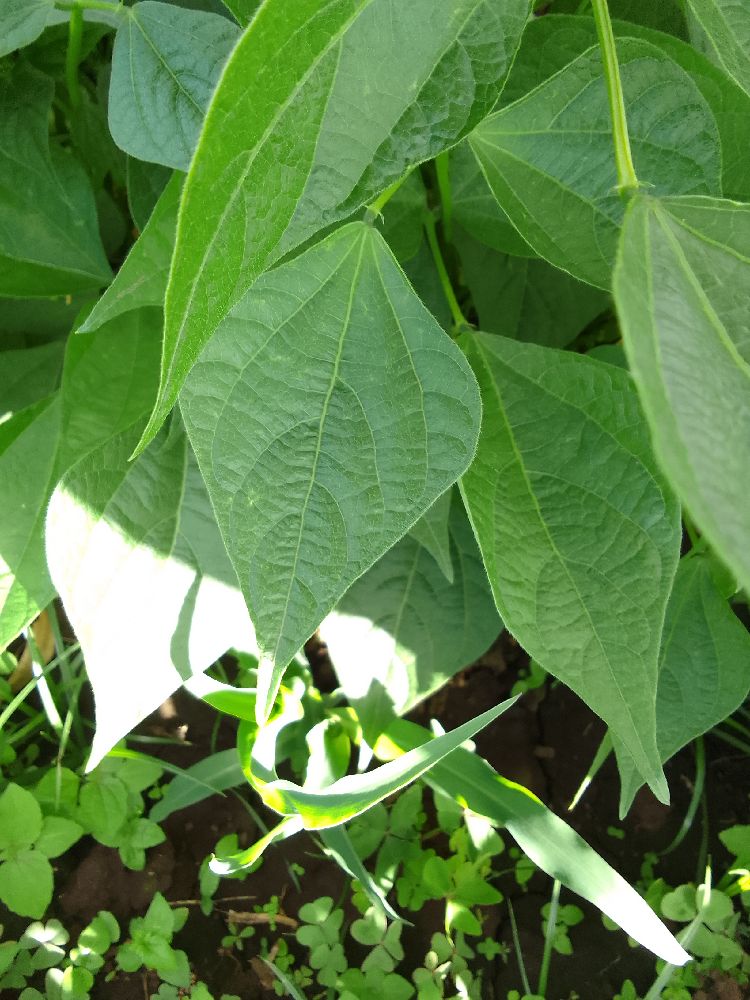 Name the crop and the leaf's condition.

common bean, healthy
